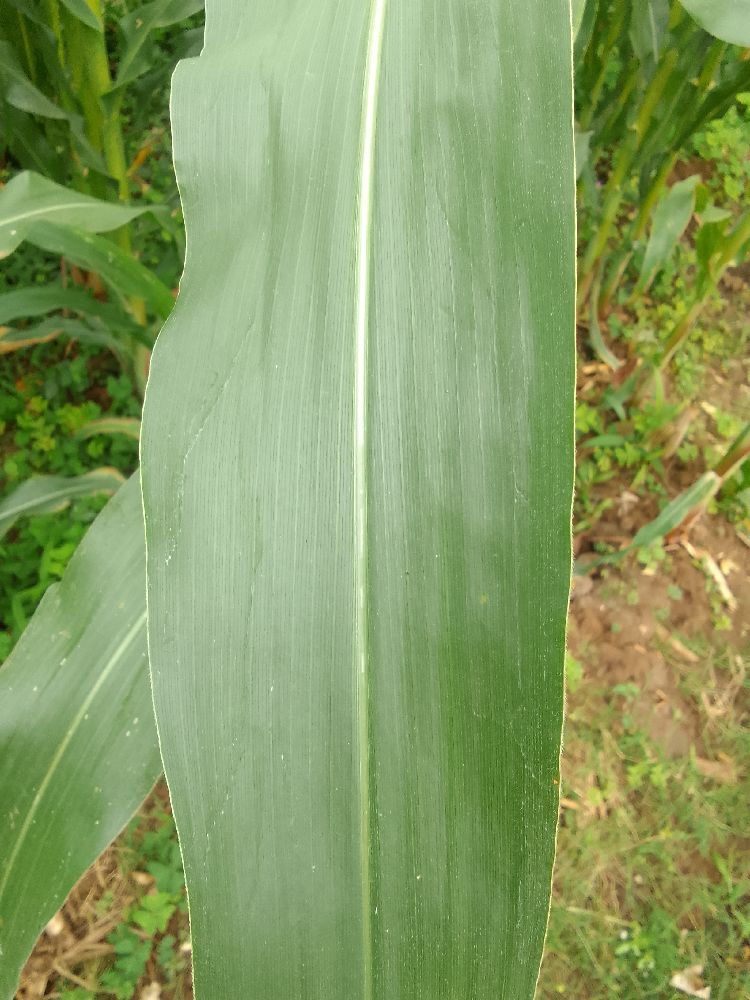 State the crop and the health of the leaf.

maize, healthy
